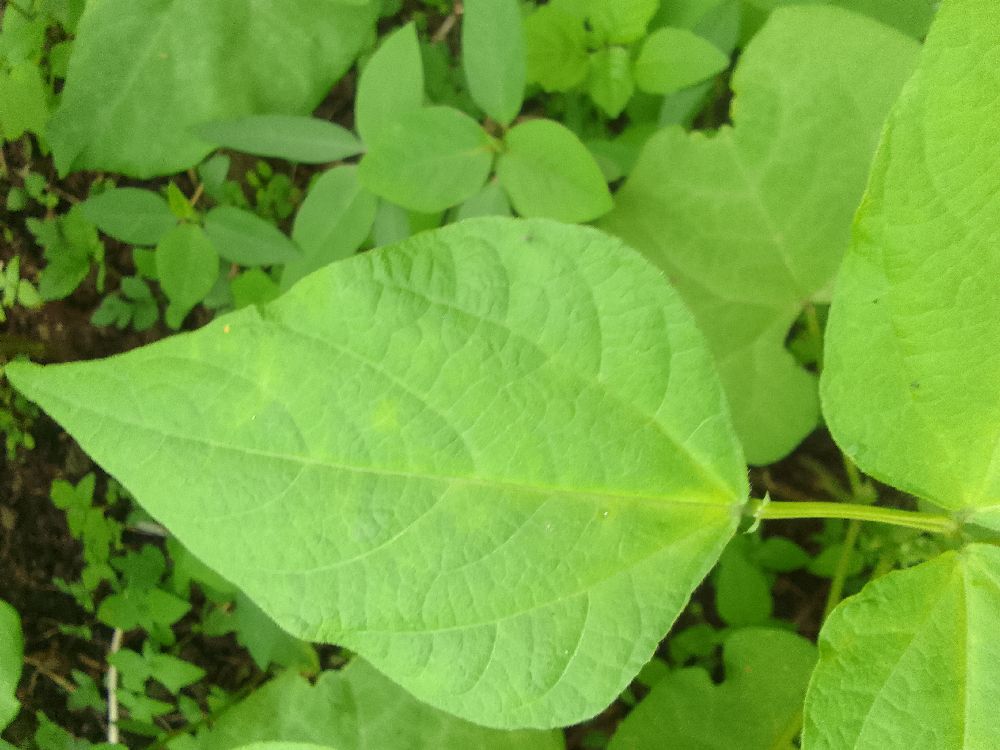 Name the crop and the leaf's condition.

common bean, healthy
